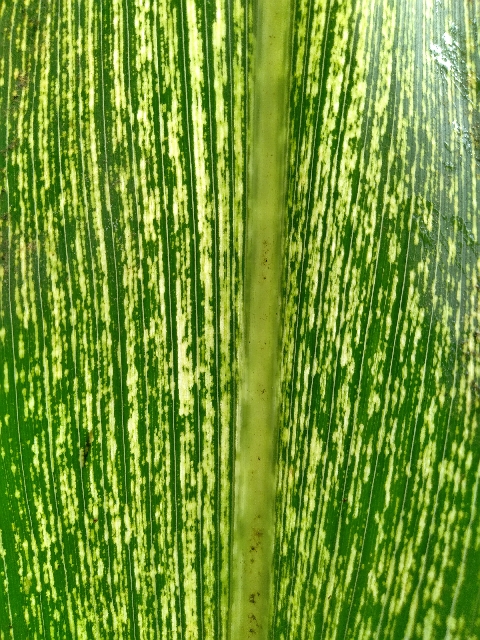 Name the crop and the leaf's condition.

maize, maize streak virus
